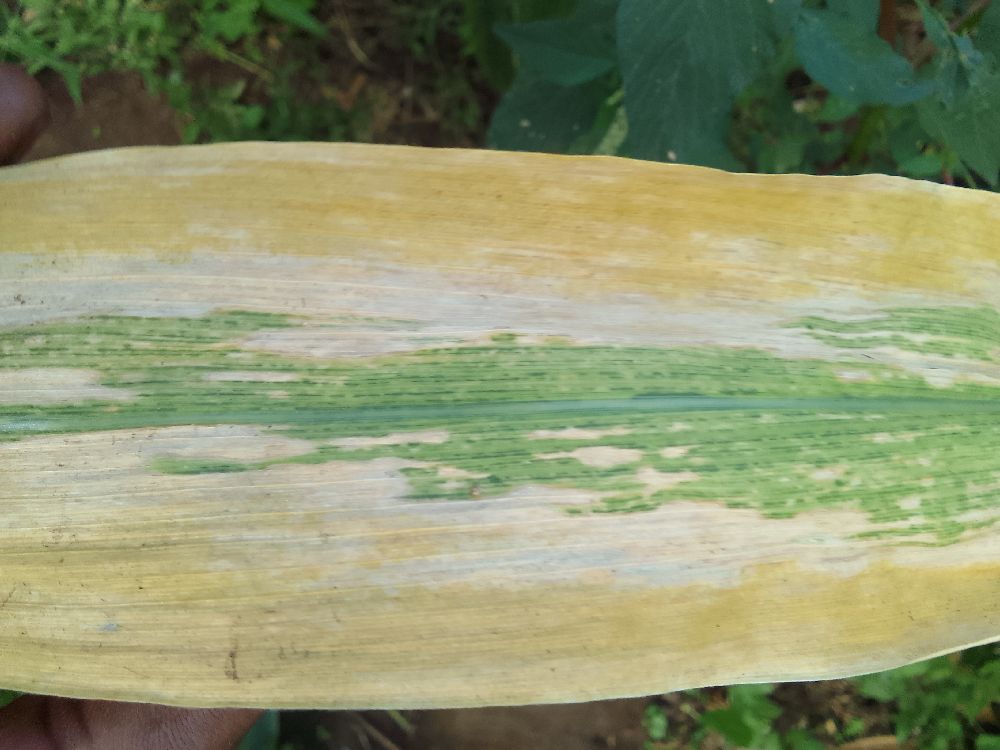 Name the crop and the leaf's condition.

maize, maize lethal necrosis
